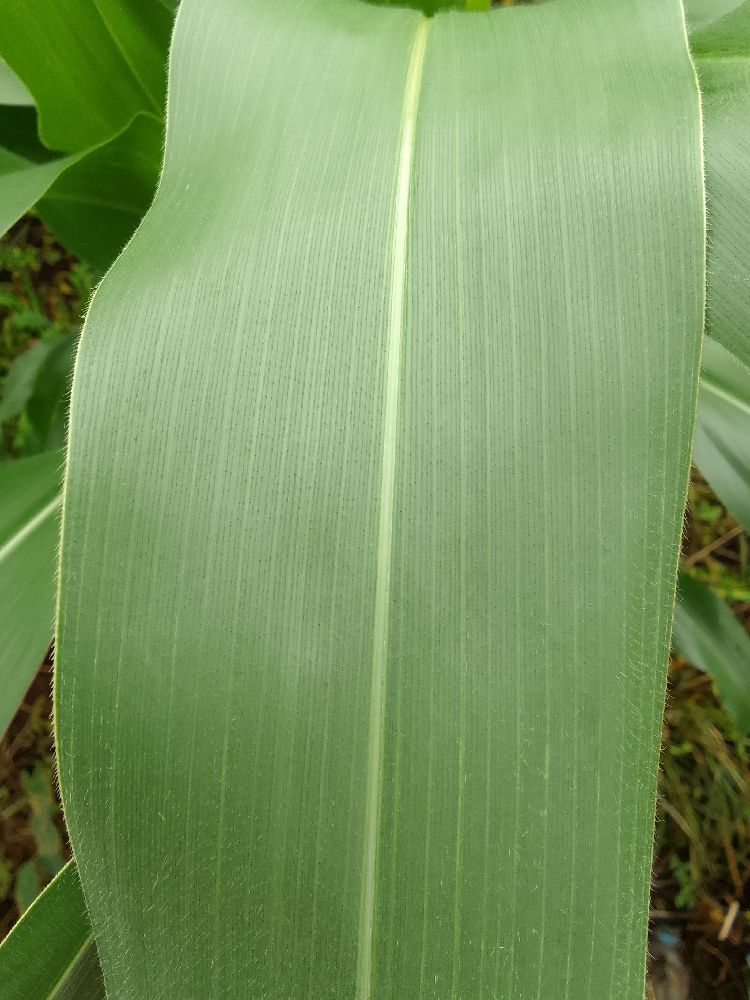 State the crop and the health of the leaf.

maize, healthy
